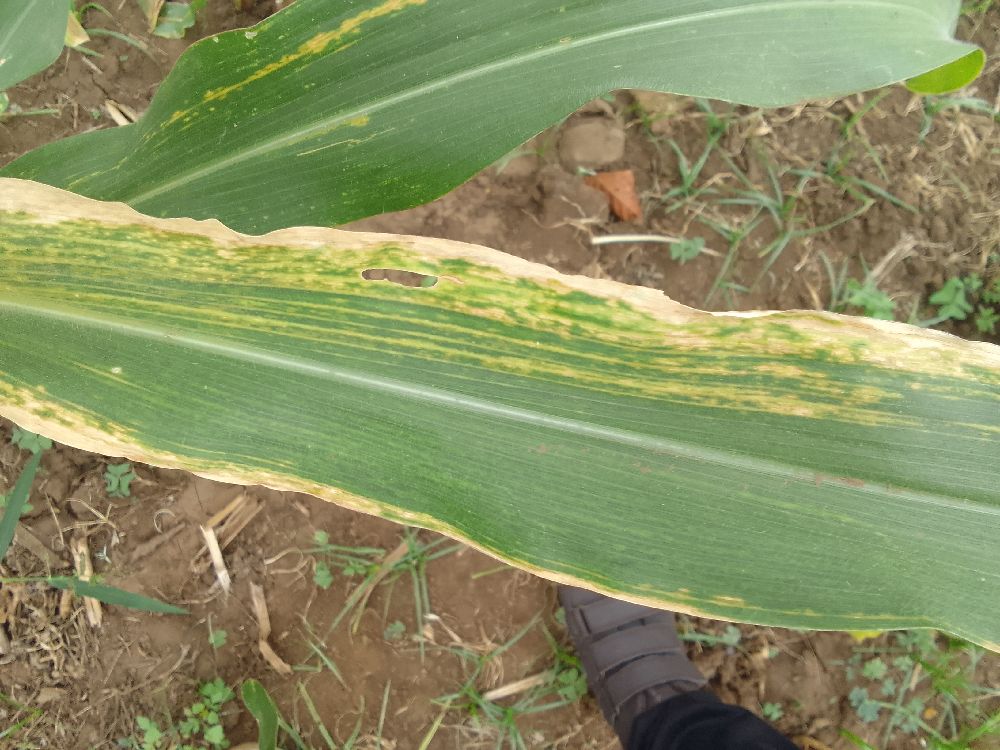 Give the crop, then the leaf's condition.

maize, maize lethal necrosis
